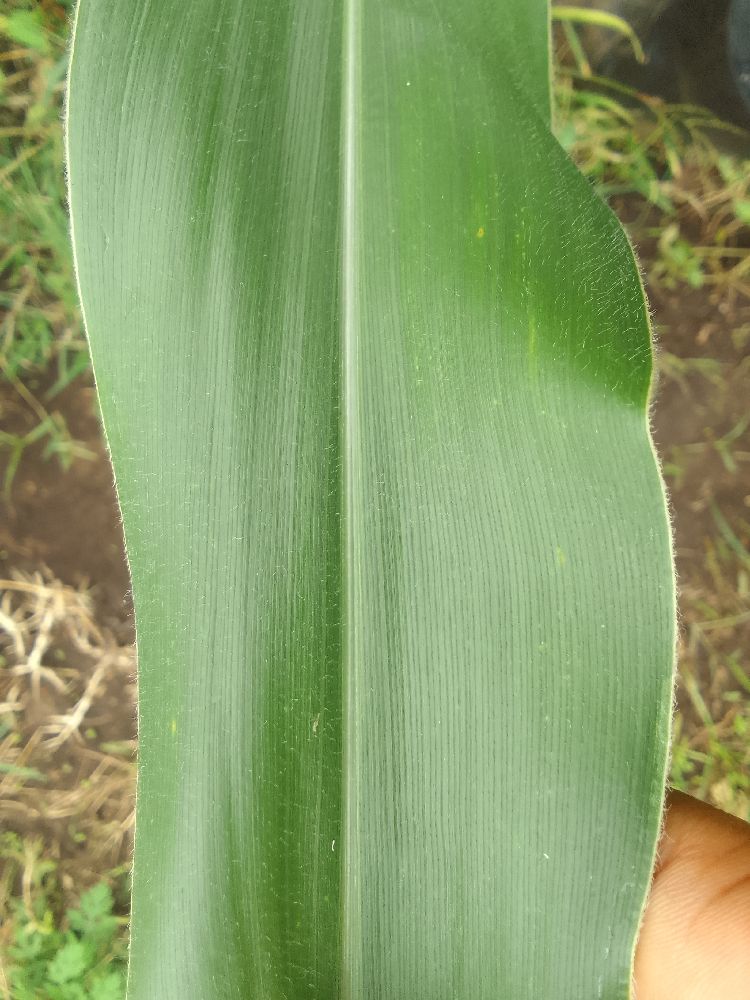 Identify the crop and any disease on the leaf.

maize, healthy
